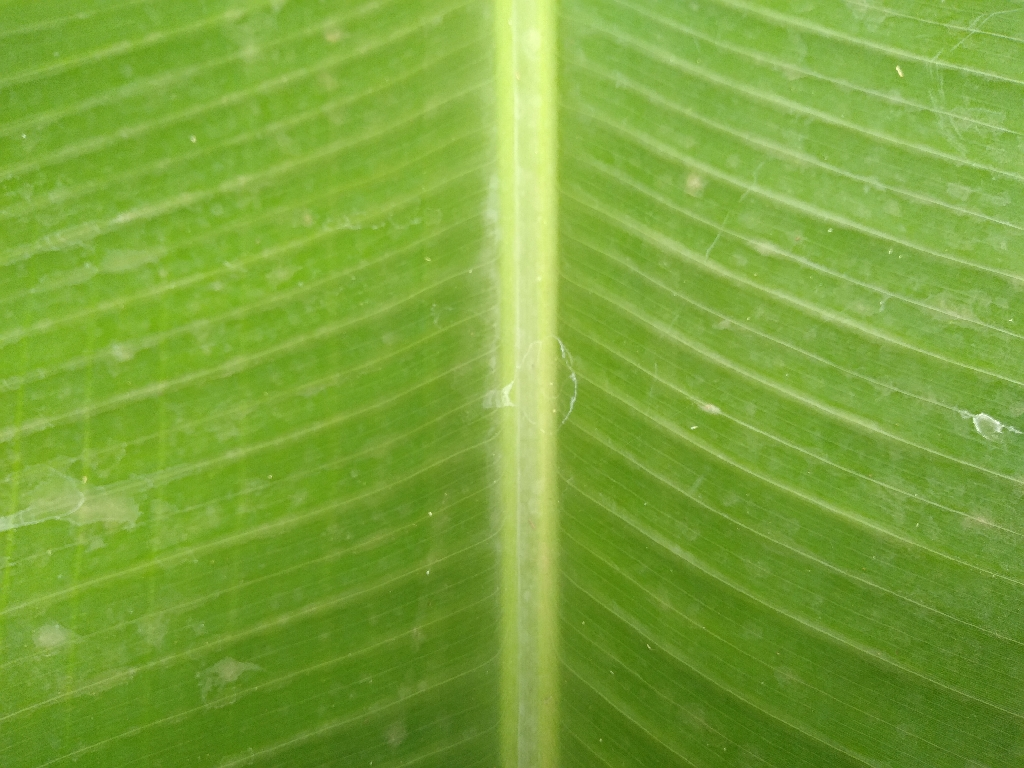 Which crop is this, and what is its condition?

banana, healthy
